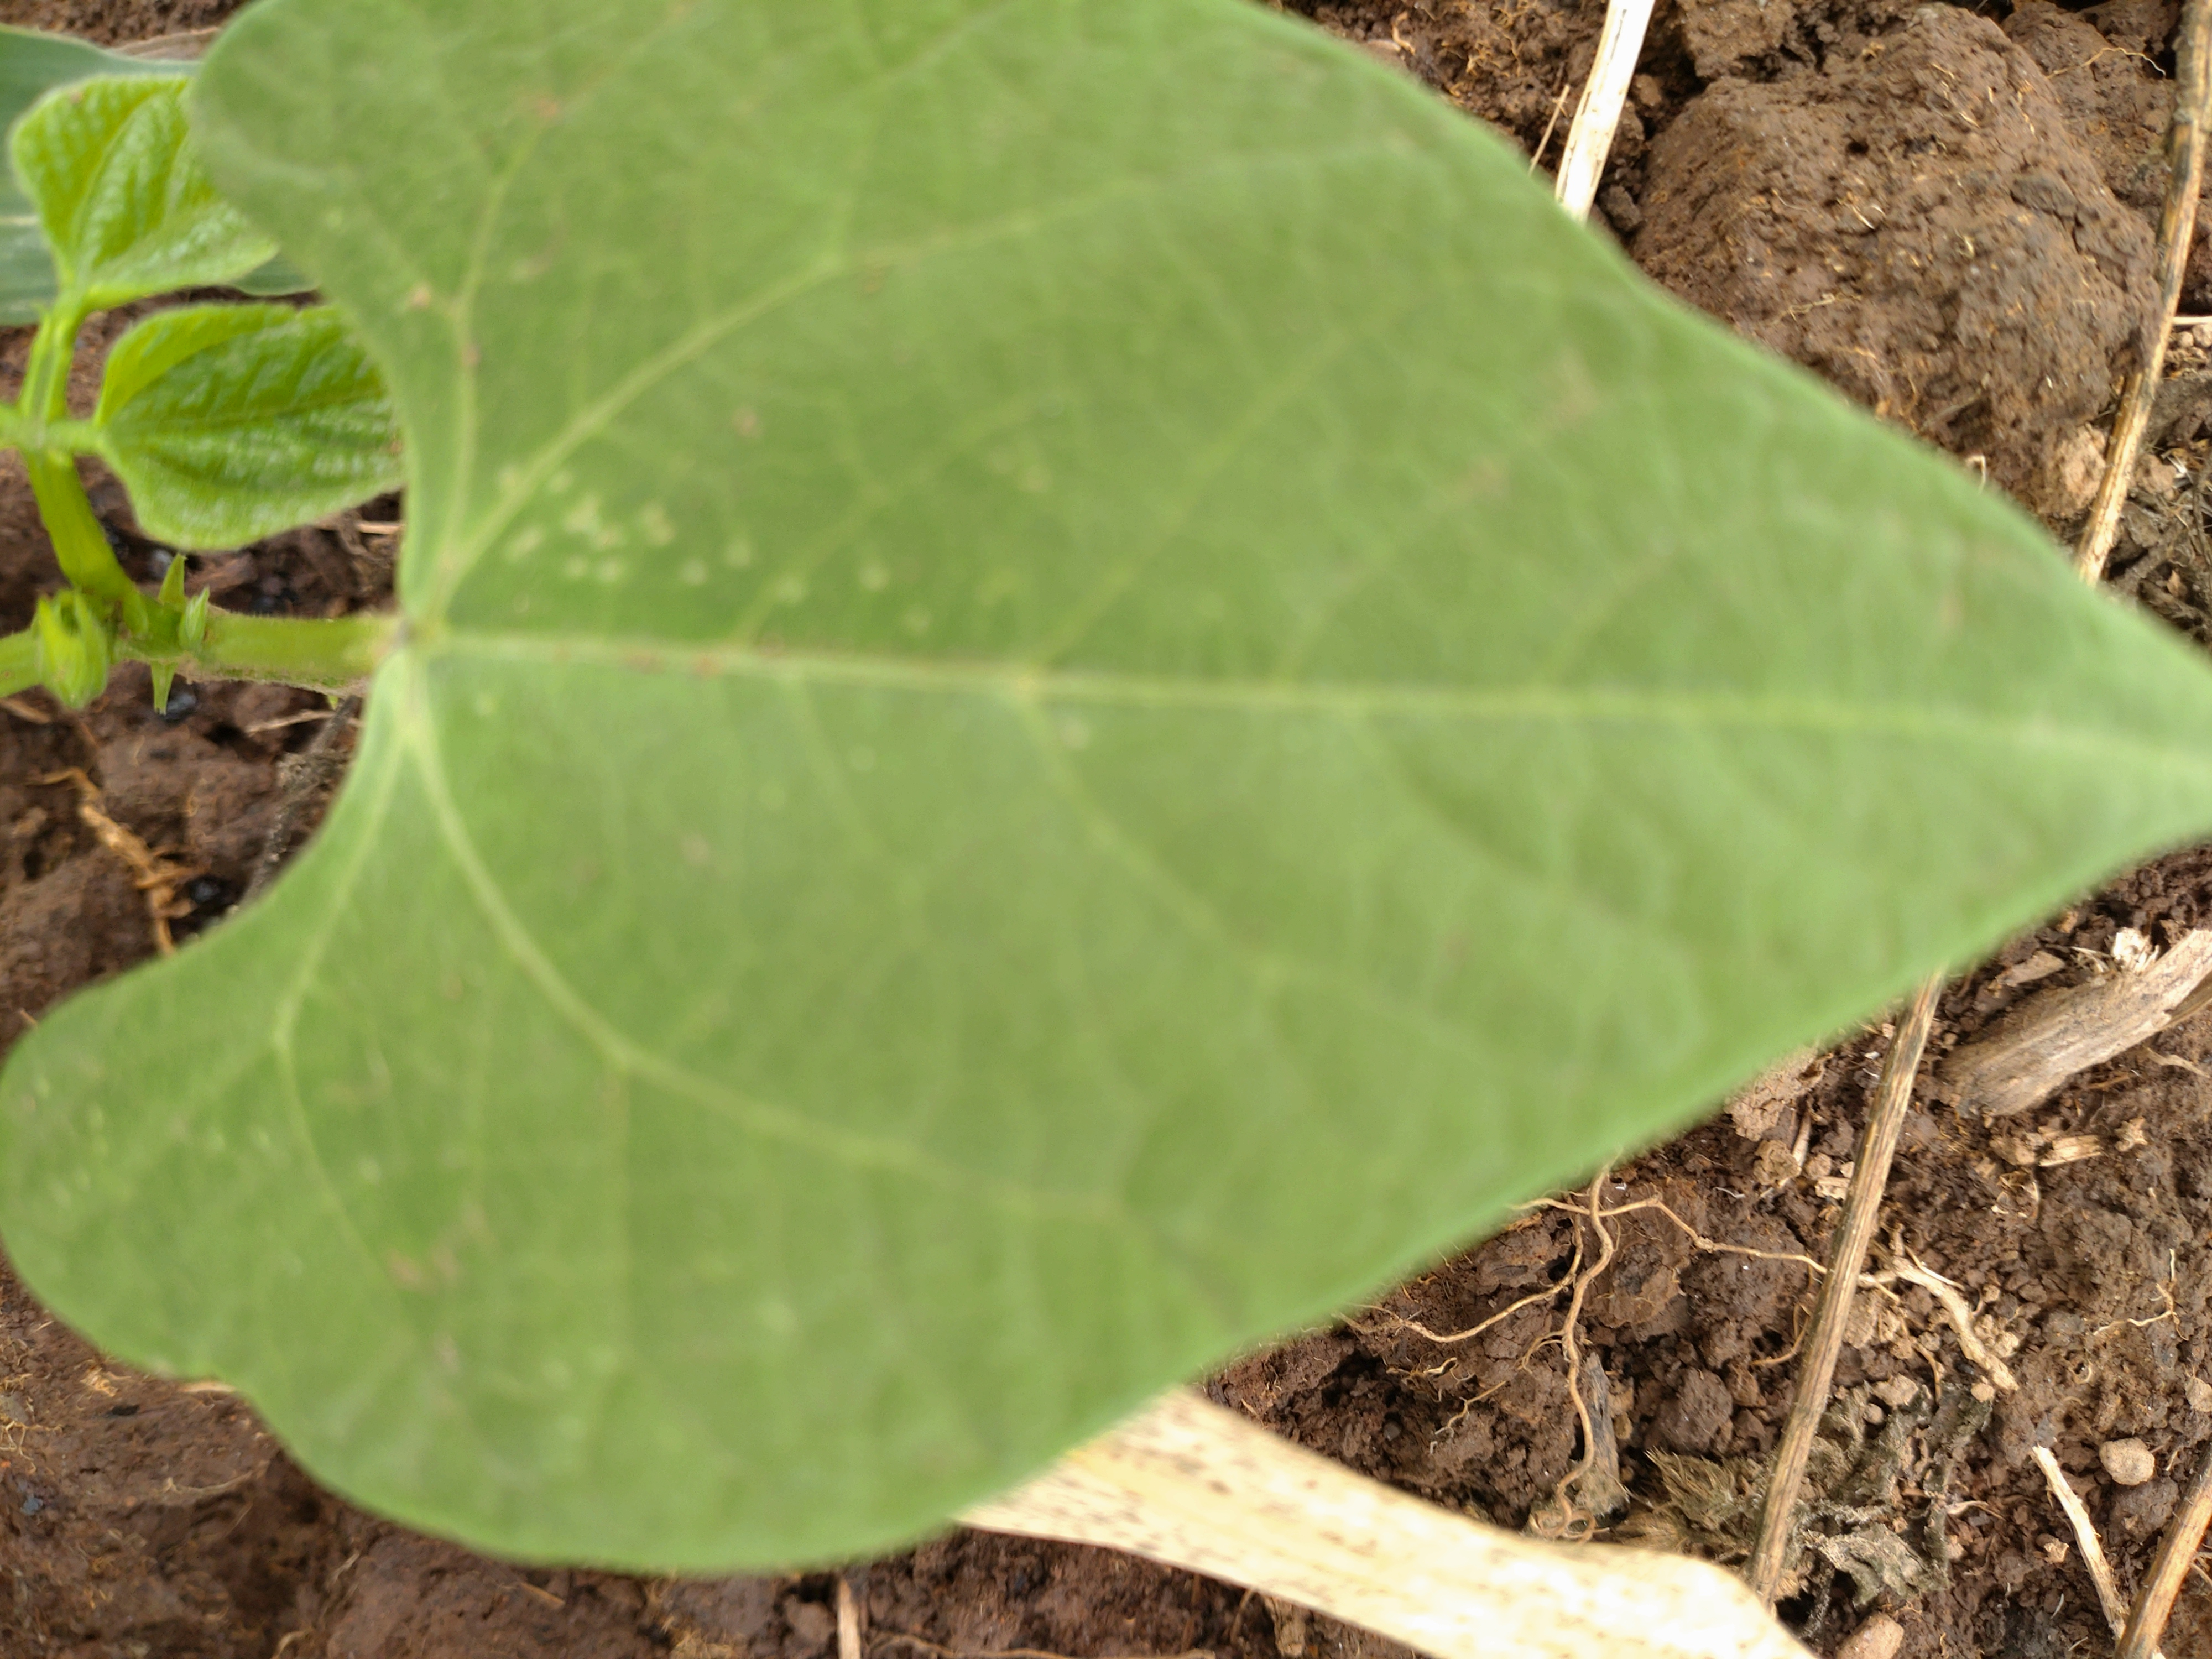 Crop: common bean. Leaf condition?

healthy
